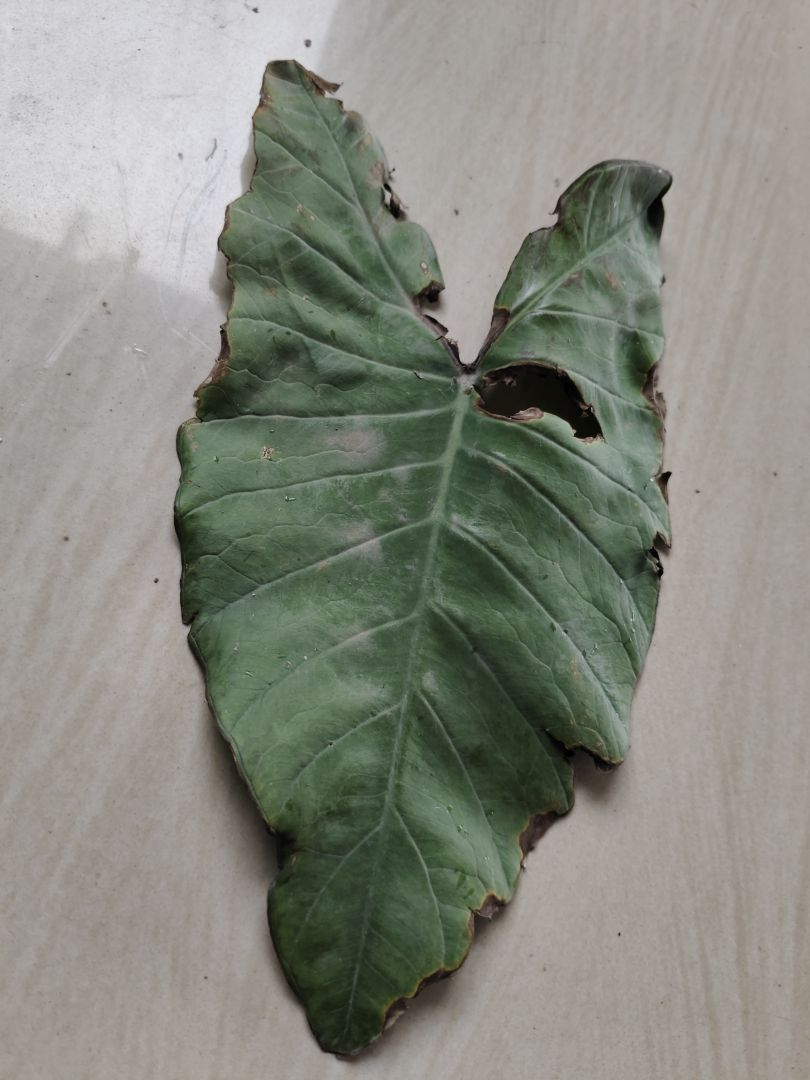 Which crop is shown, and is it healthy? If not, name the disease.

taro, leaf blight
